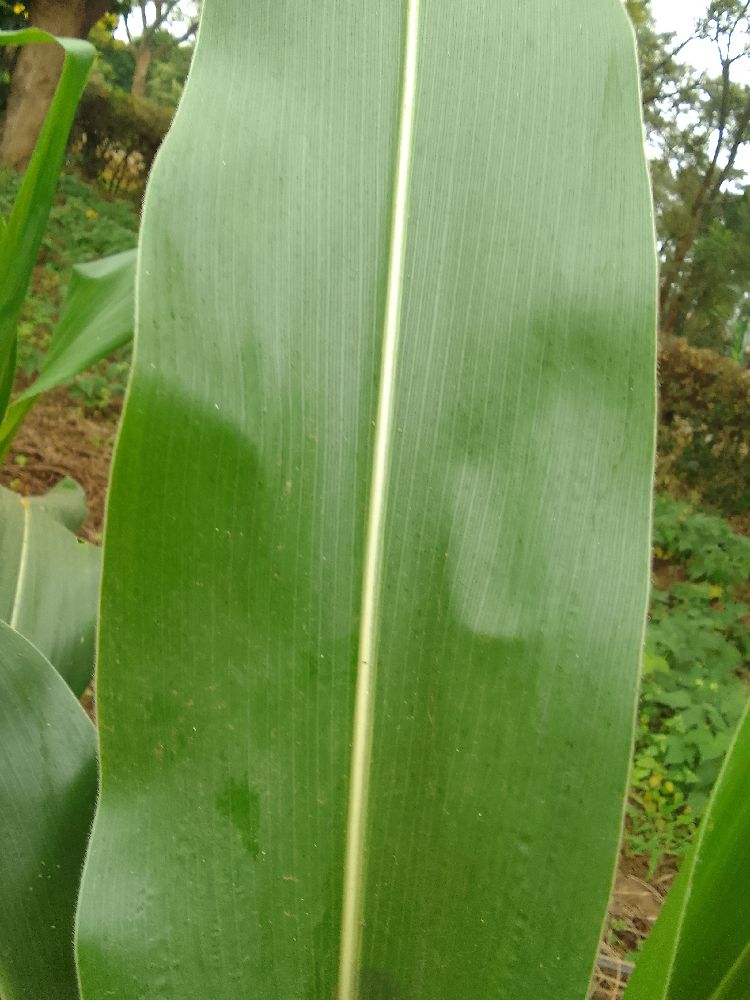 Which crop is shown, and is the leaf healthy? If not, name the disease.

maize, healthy
